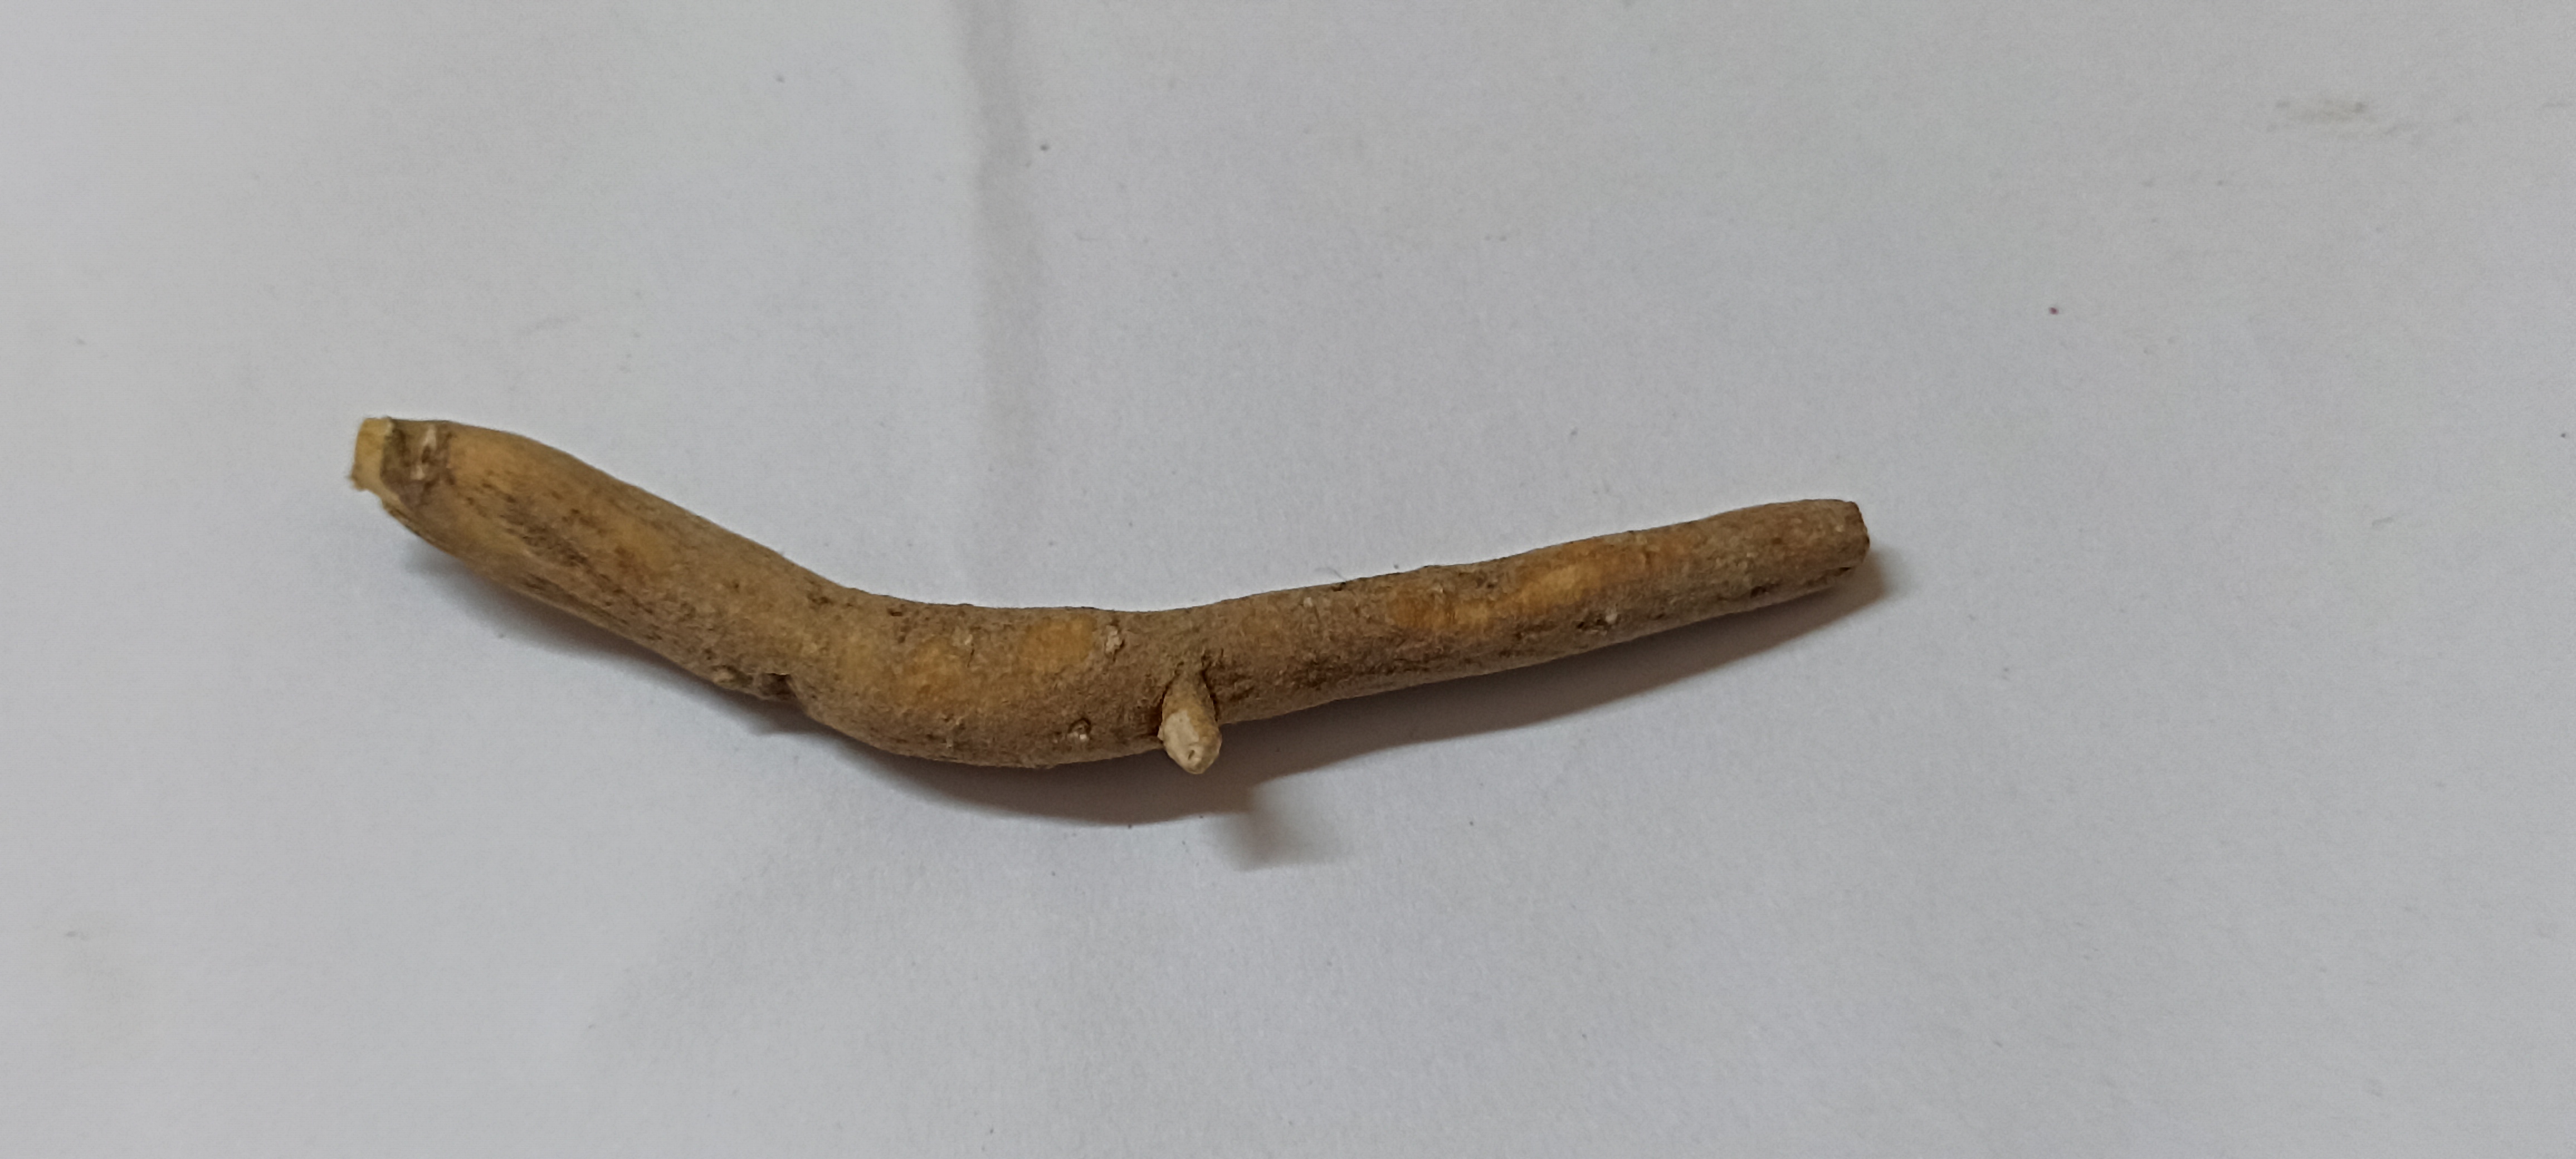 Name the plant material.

ashwagandha
